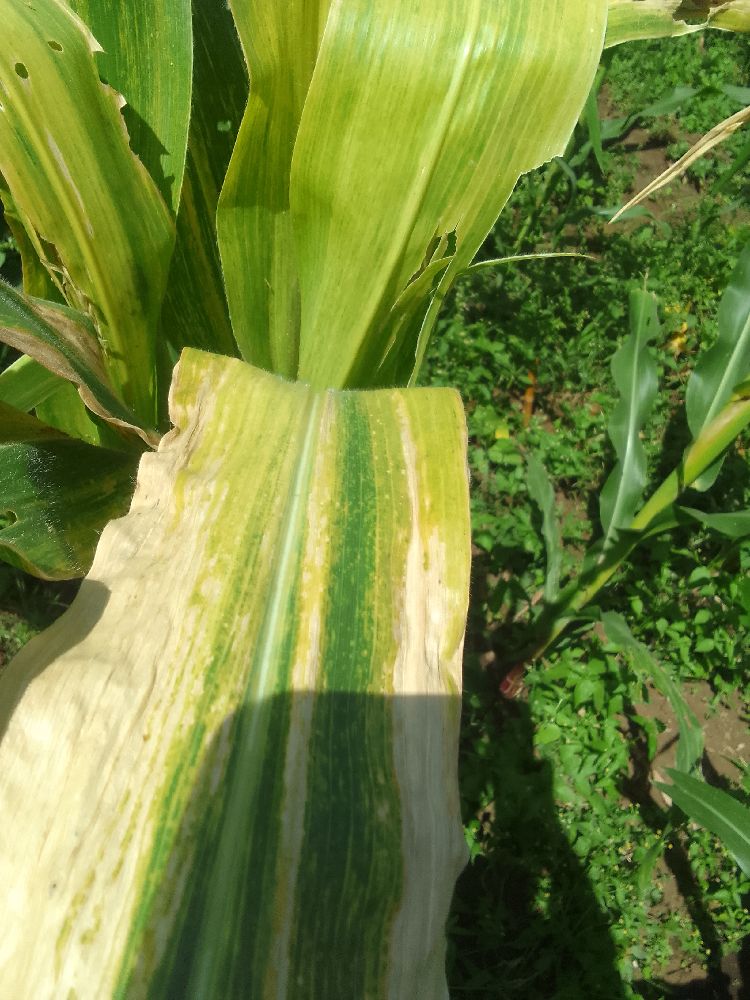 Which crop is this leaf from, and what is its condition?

maize, maize lethal necrosis
